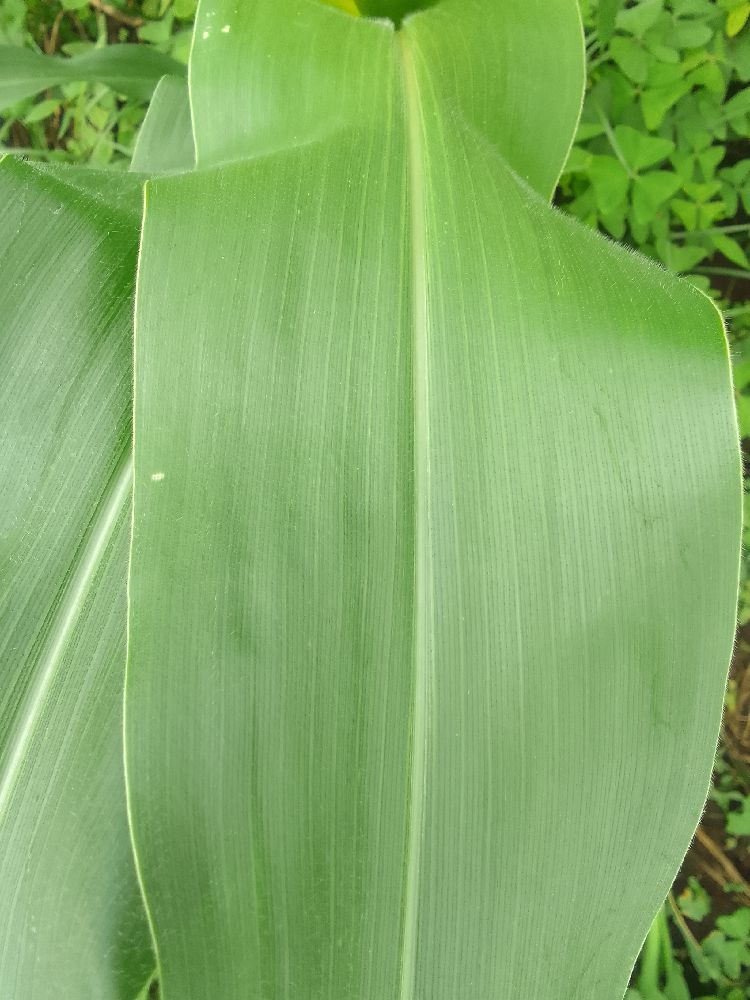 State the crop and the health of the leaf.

maize, healthy
